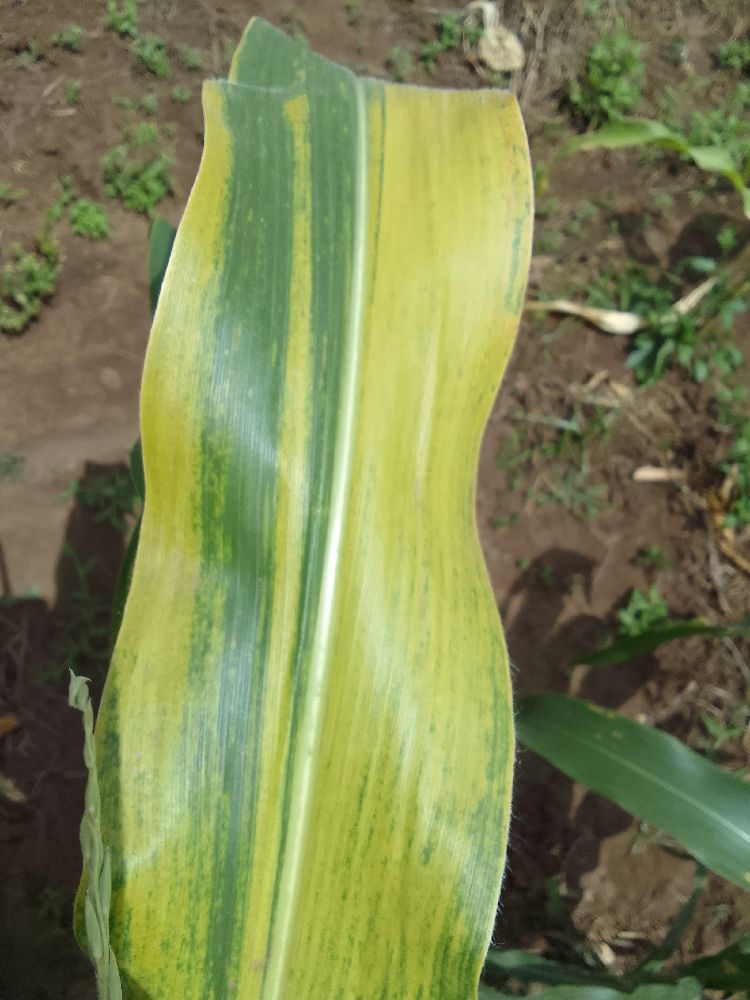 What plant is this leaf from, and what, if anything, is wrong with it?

maize, maize lethal necrosis
